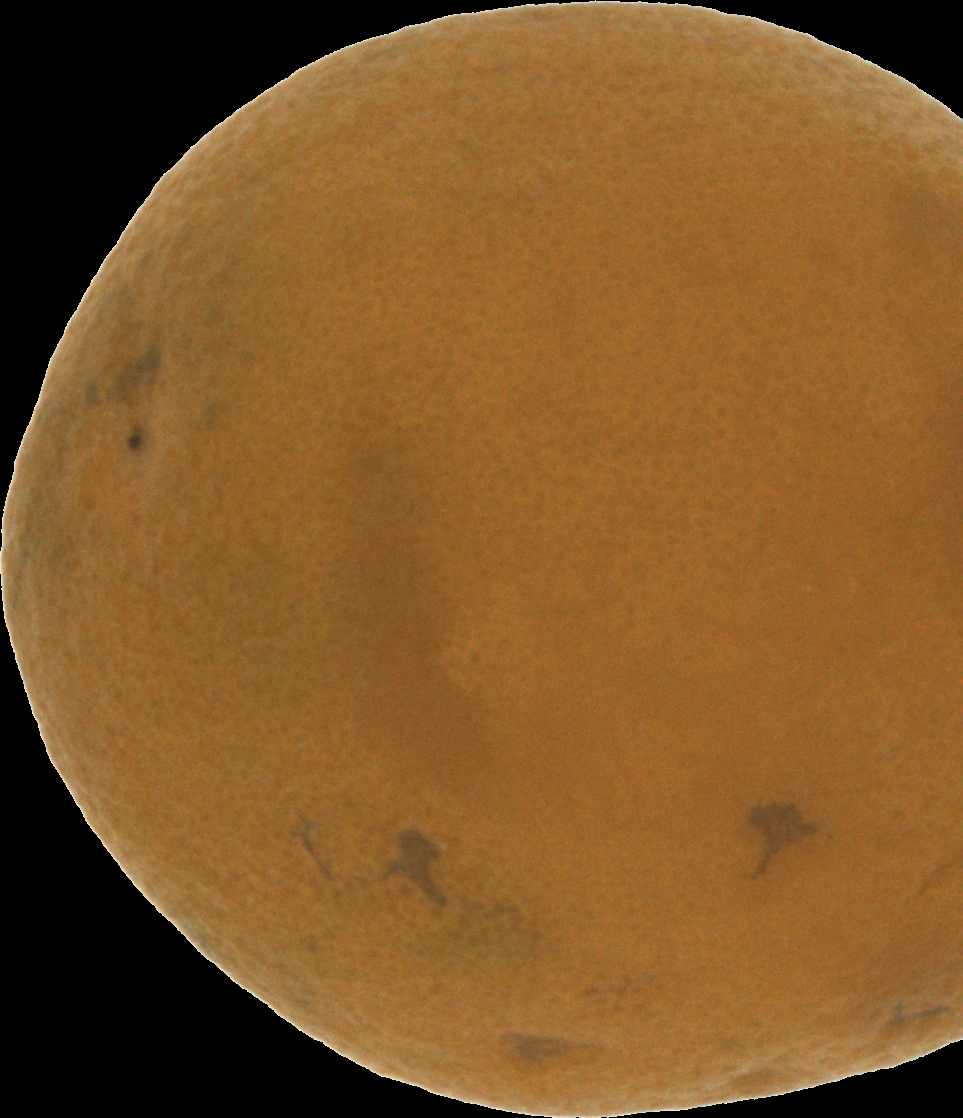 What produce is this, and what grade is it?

orange, bad
